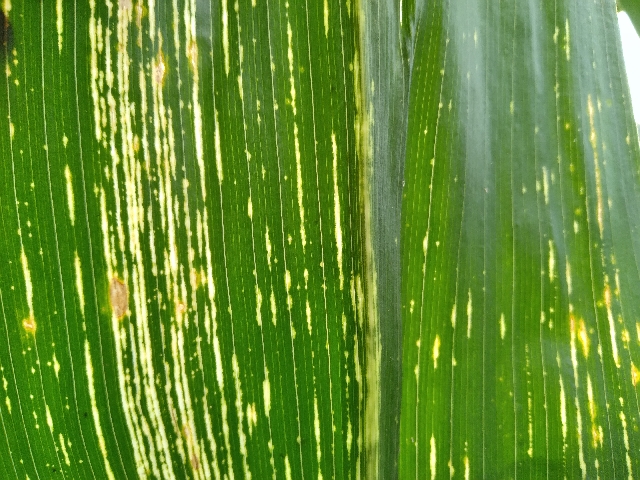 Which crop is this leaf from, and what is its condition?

maize, maize streak virus
